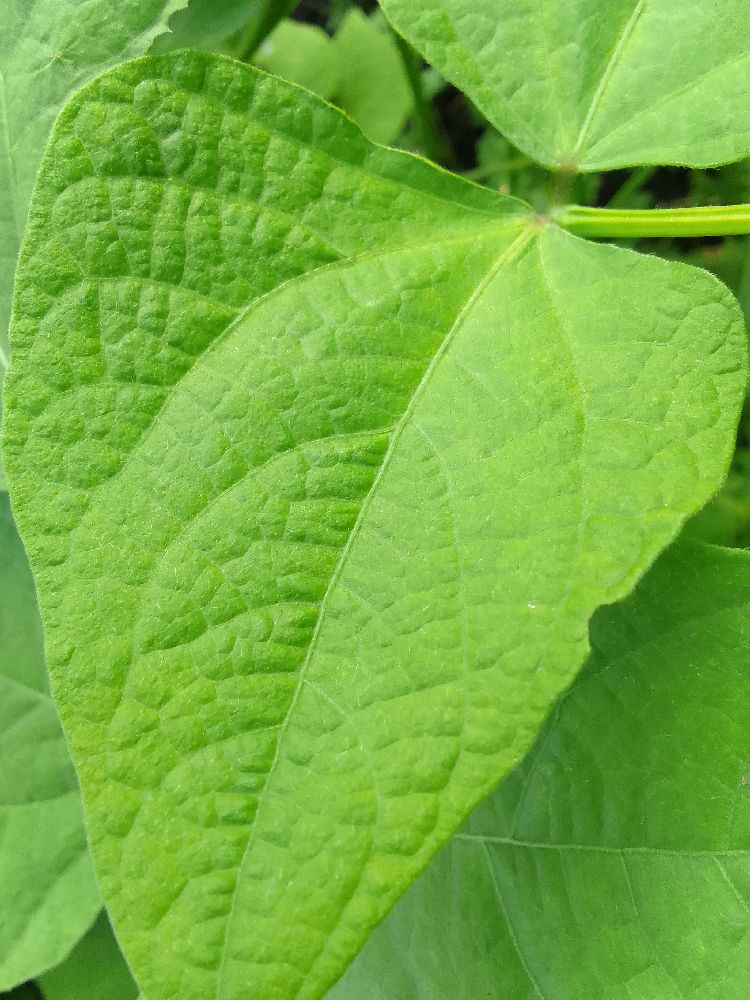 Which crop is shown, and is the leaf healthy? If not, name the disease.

common bean, healthy
